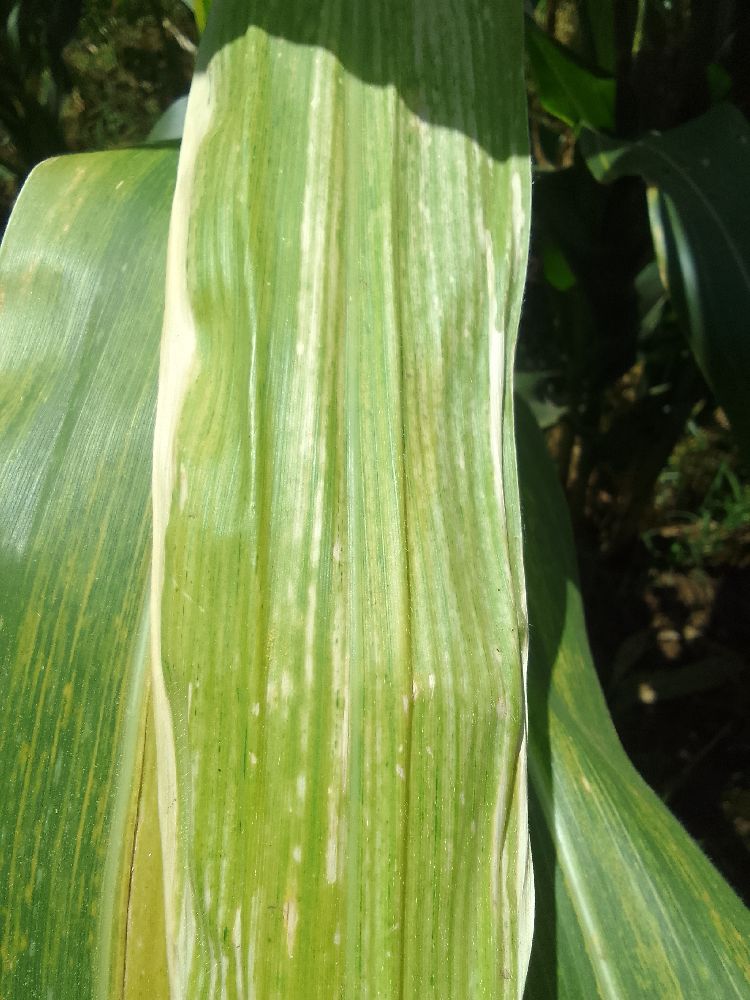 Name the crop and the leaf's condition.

maize, maize lethal necrosis
